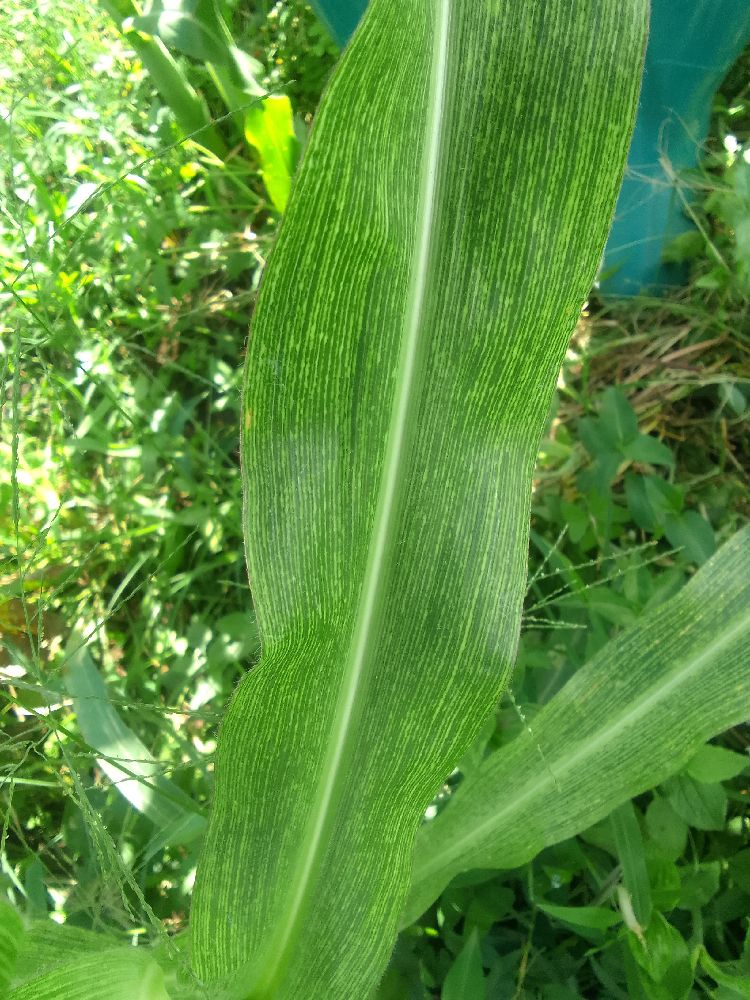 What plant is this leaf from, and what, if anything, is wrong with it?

maize, maize streak virus
